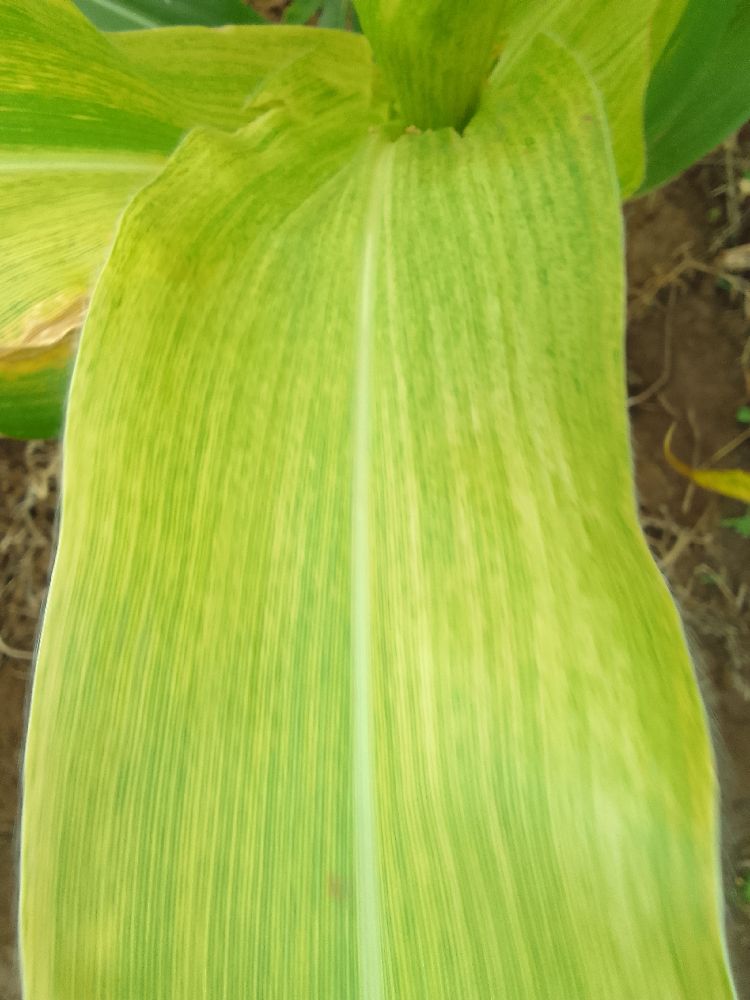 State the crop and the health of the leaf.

maize, maize lethal necrosis
